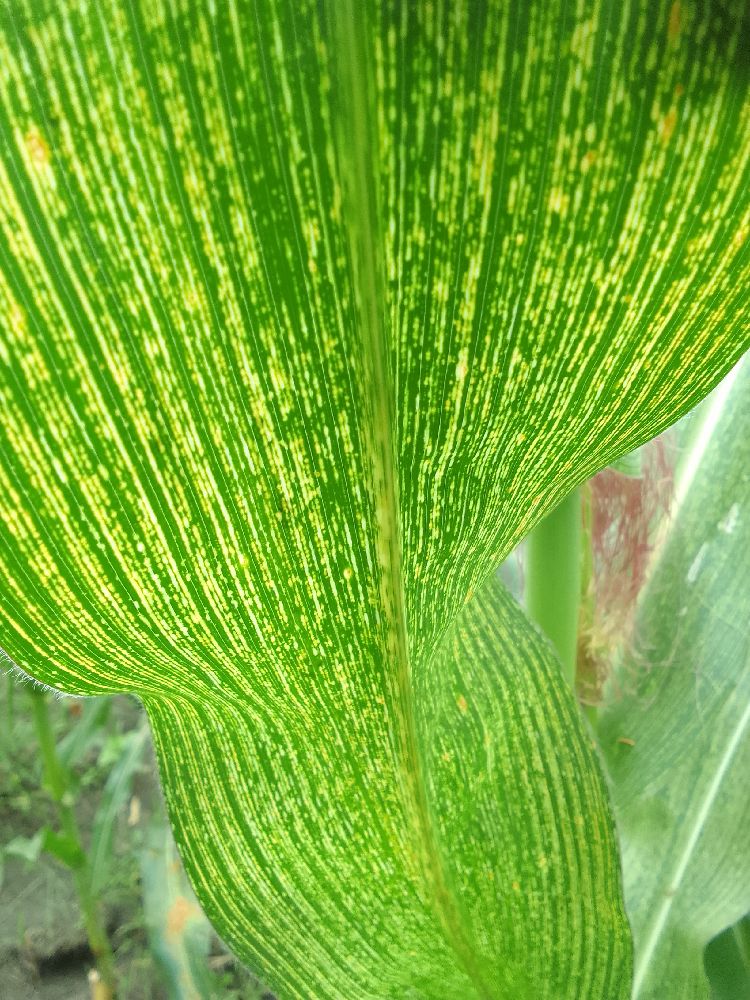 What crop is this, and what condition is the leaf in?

maize, maize streak virus
